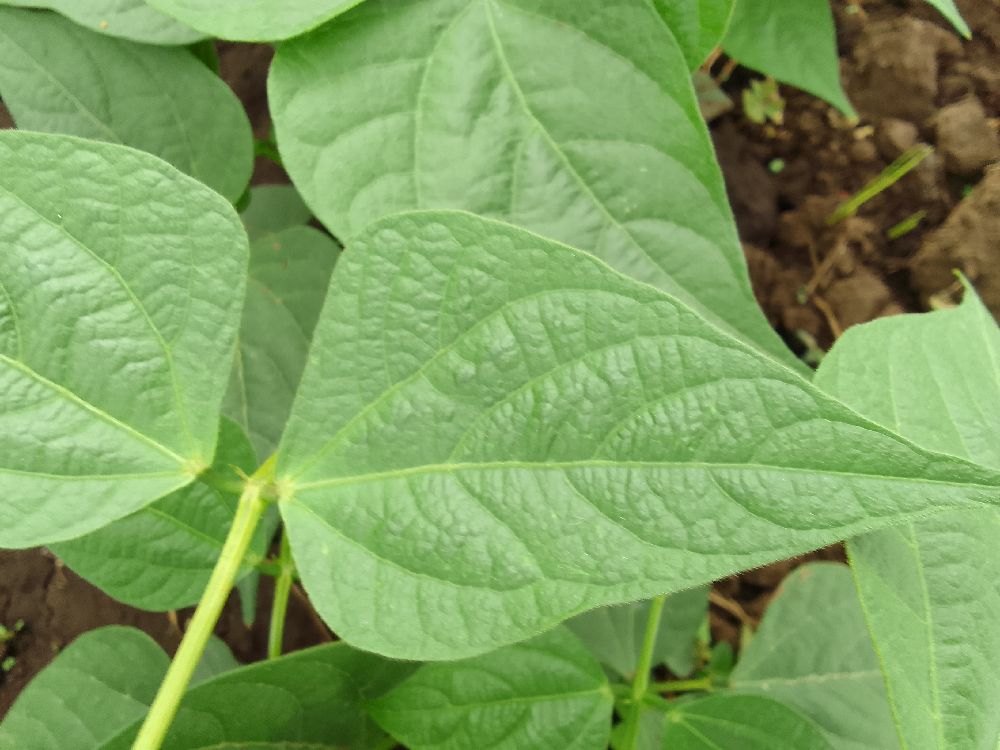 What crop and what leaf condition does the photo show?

common bean, healthy
